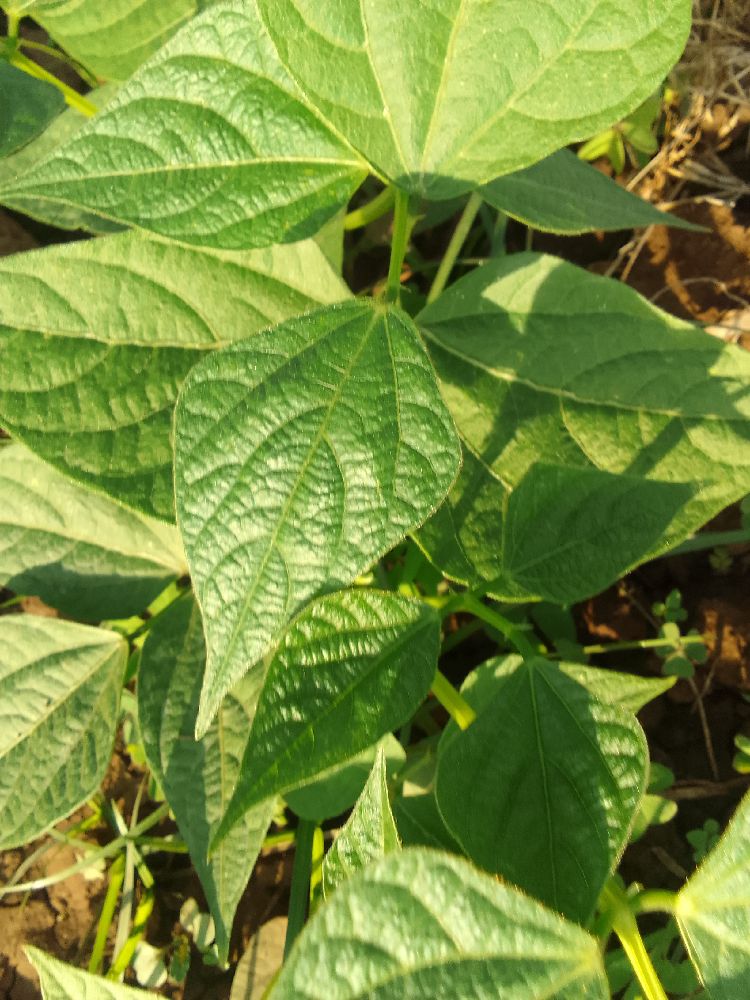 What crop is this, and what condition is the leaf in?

common bean, healthy
